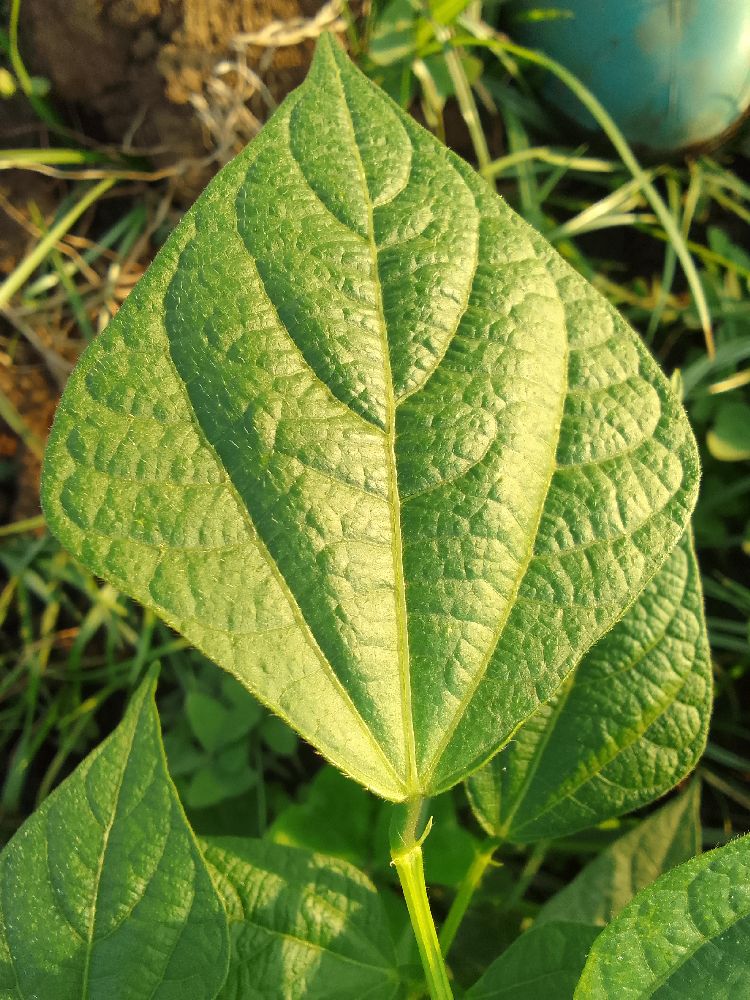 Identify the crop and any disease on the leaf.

common bean, healthy
